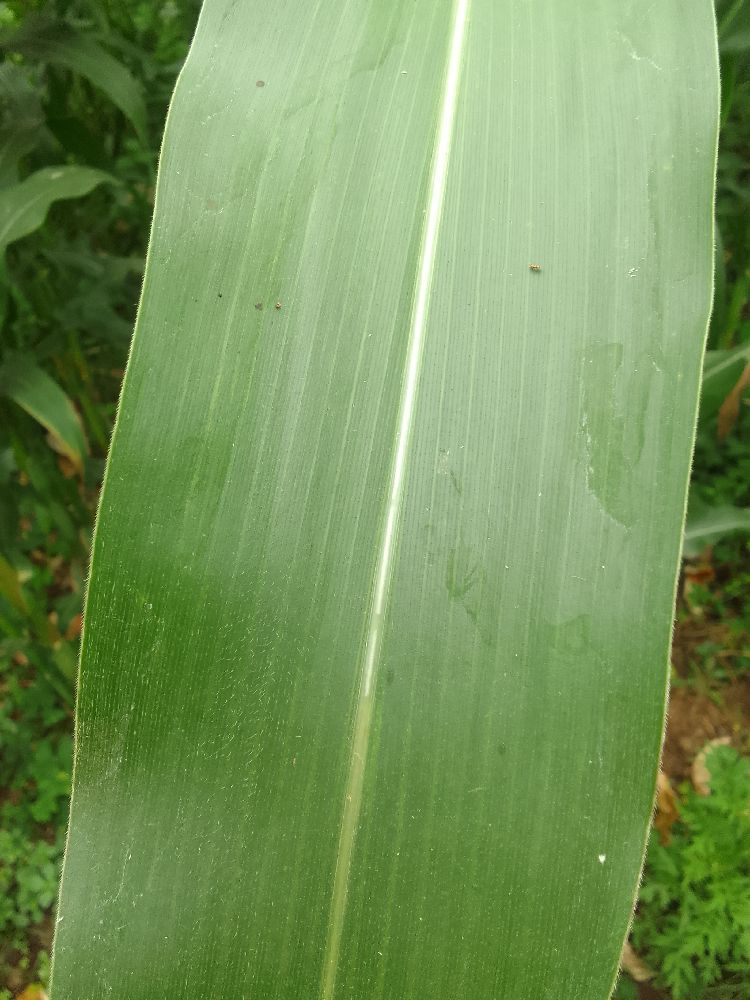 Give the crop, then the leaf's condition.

maize, healthy
